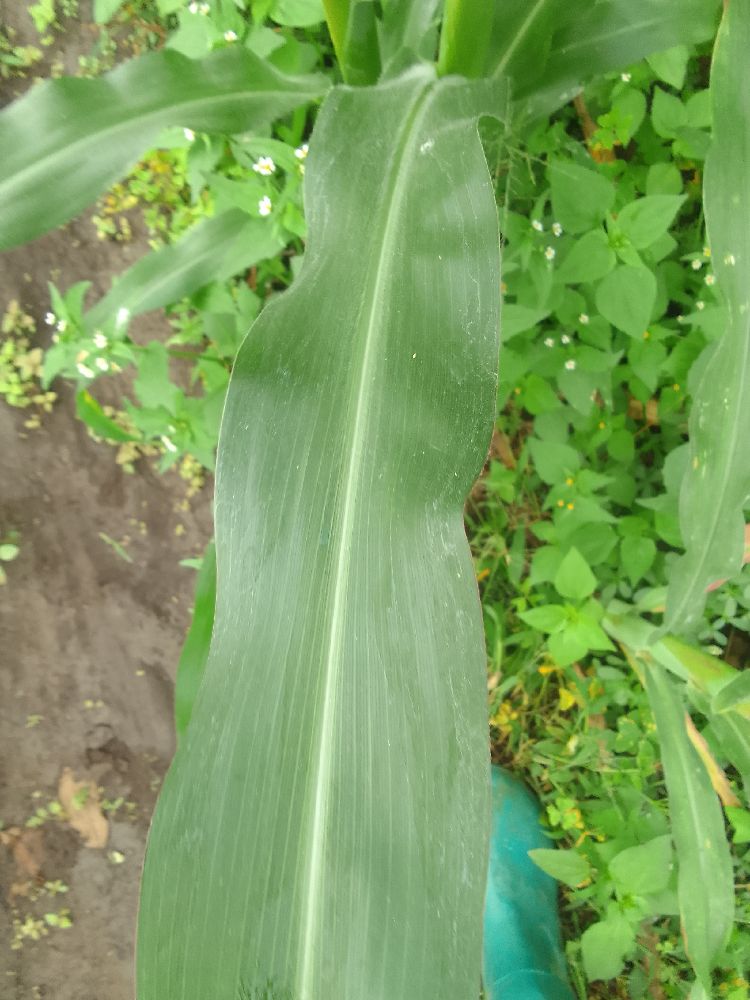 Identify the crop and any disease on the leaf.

maize, healthy
